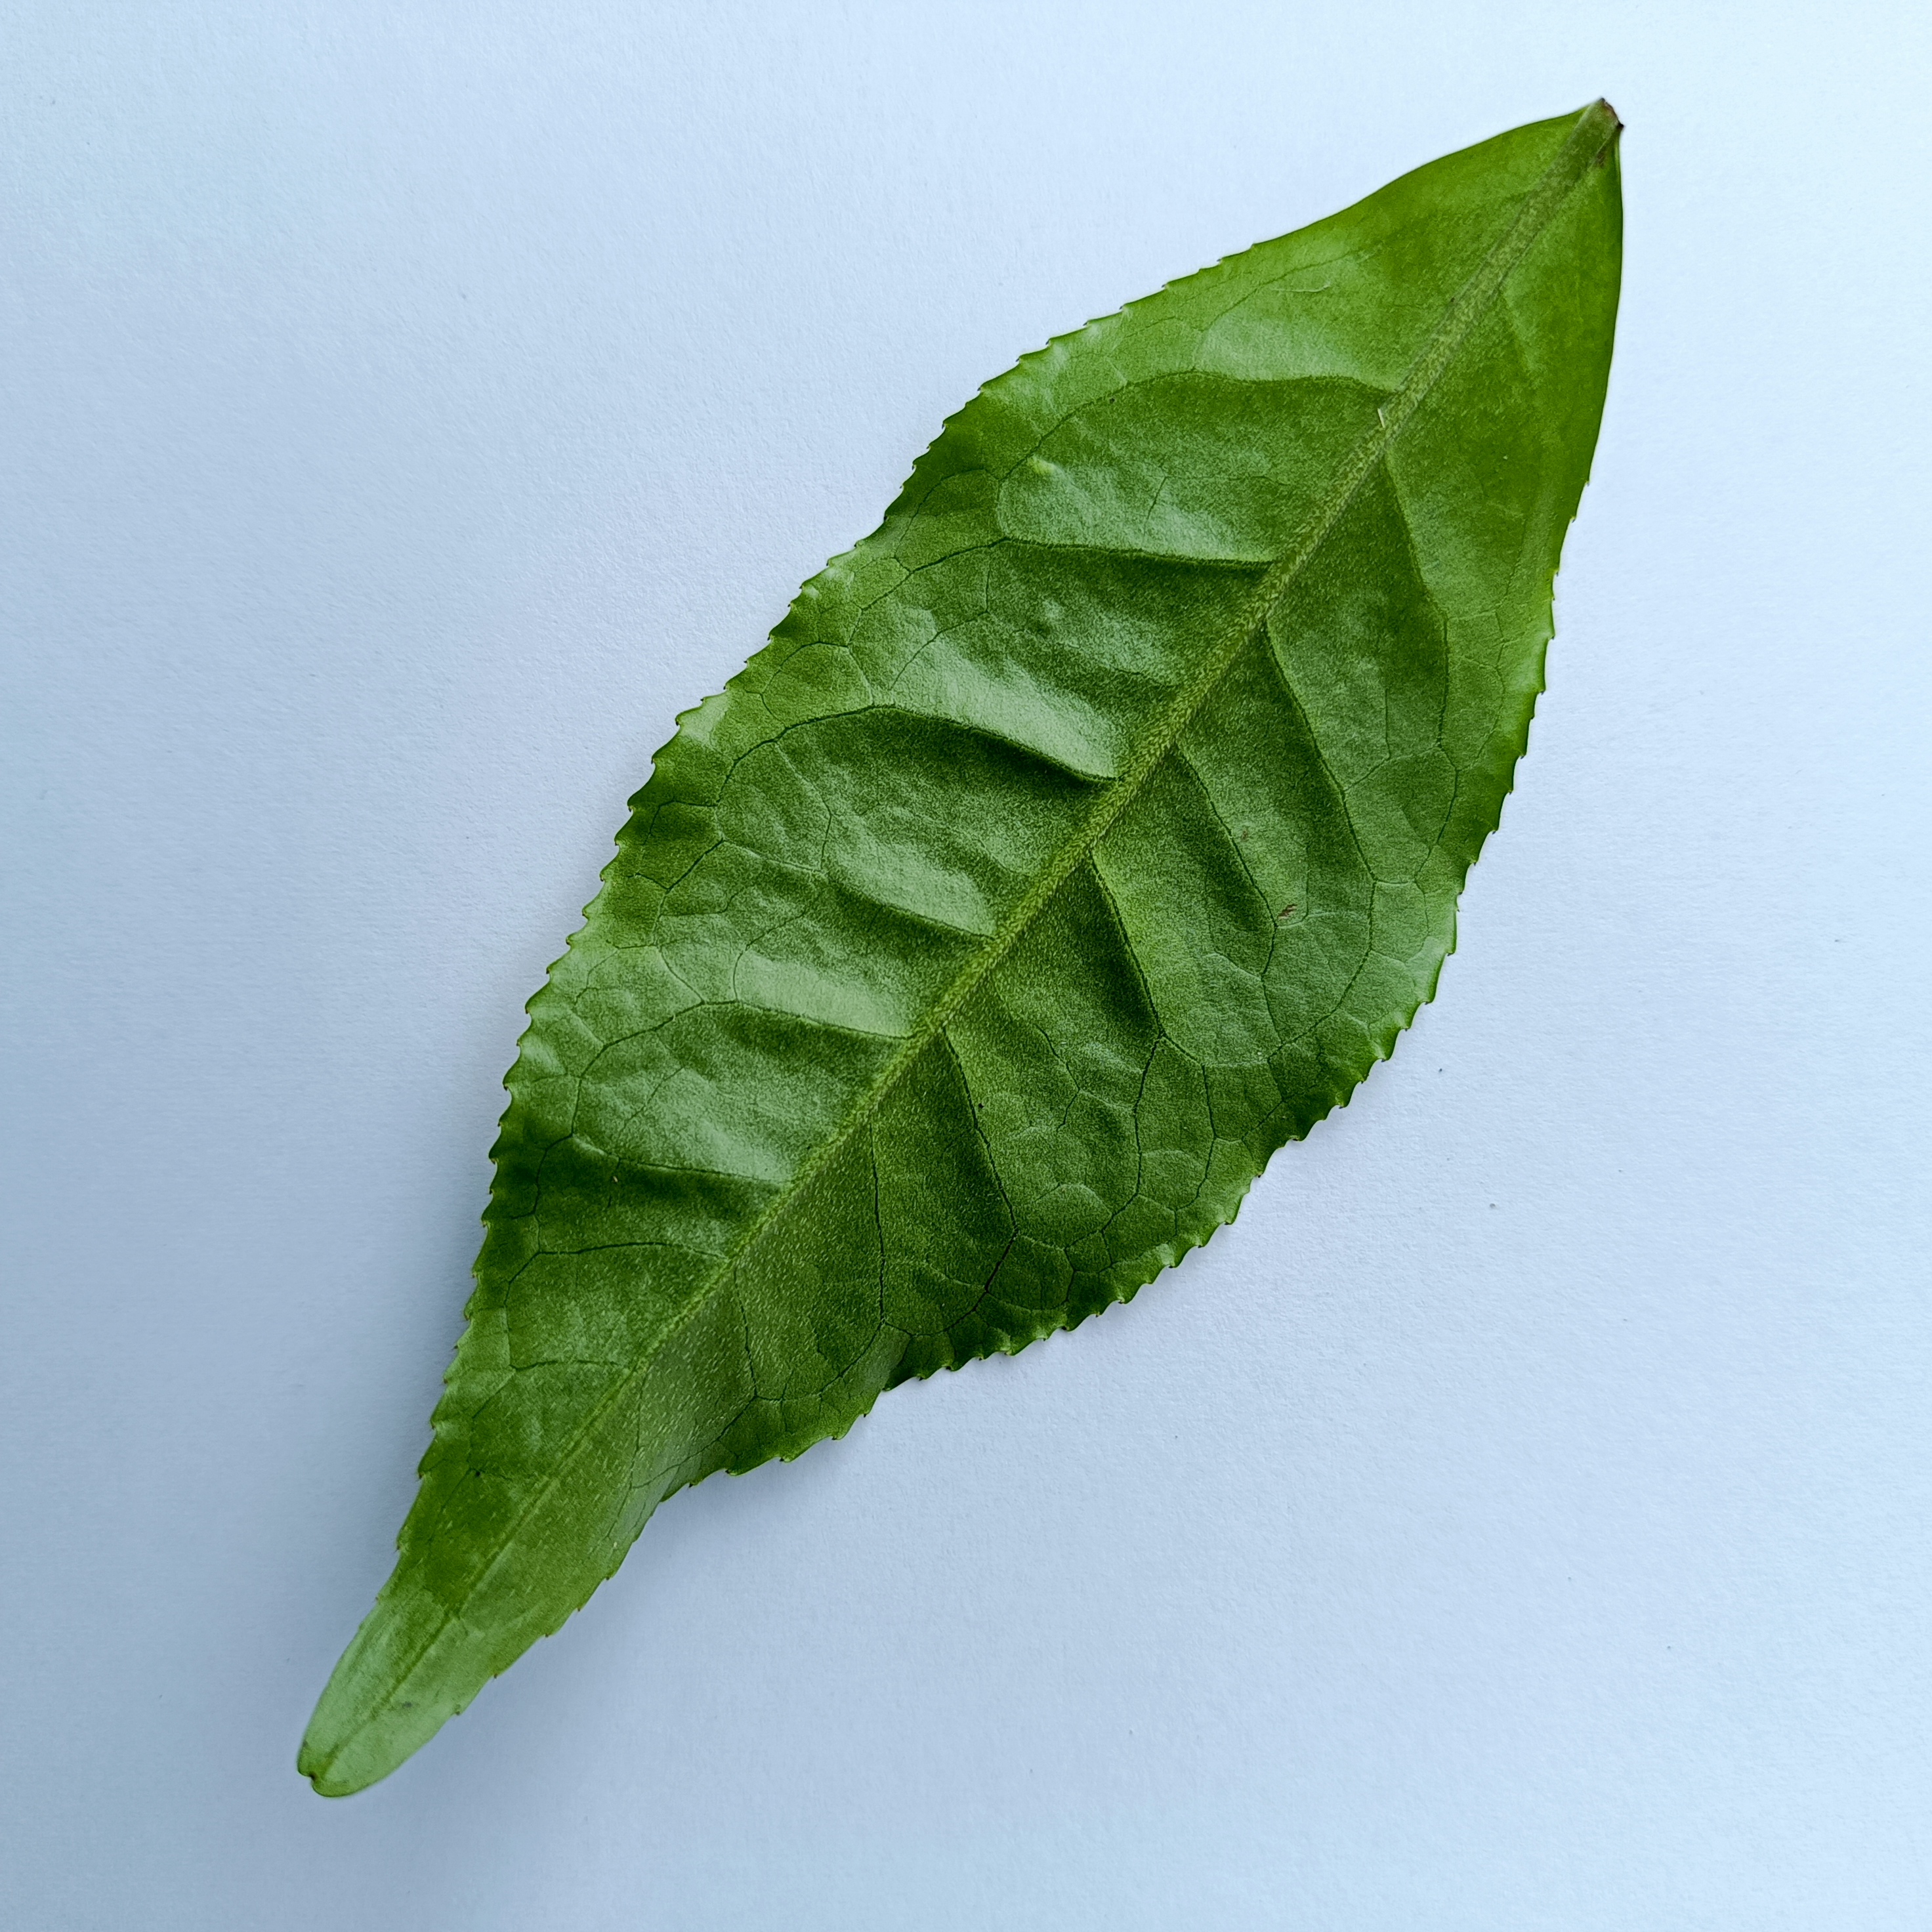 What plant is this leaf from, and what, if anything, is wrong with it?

tea, healthy
